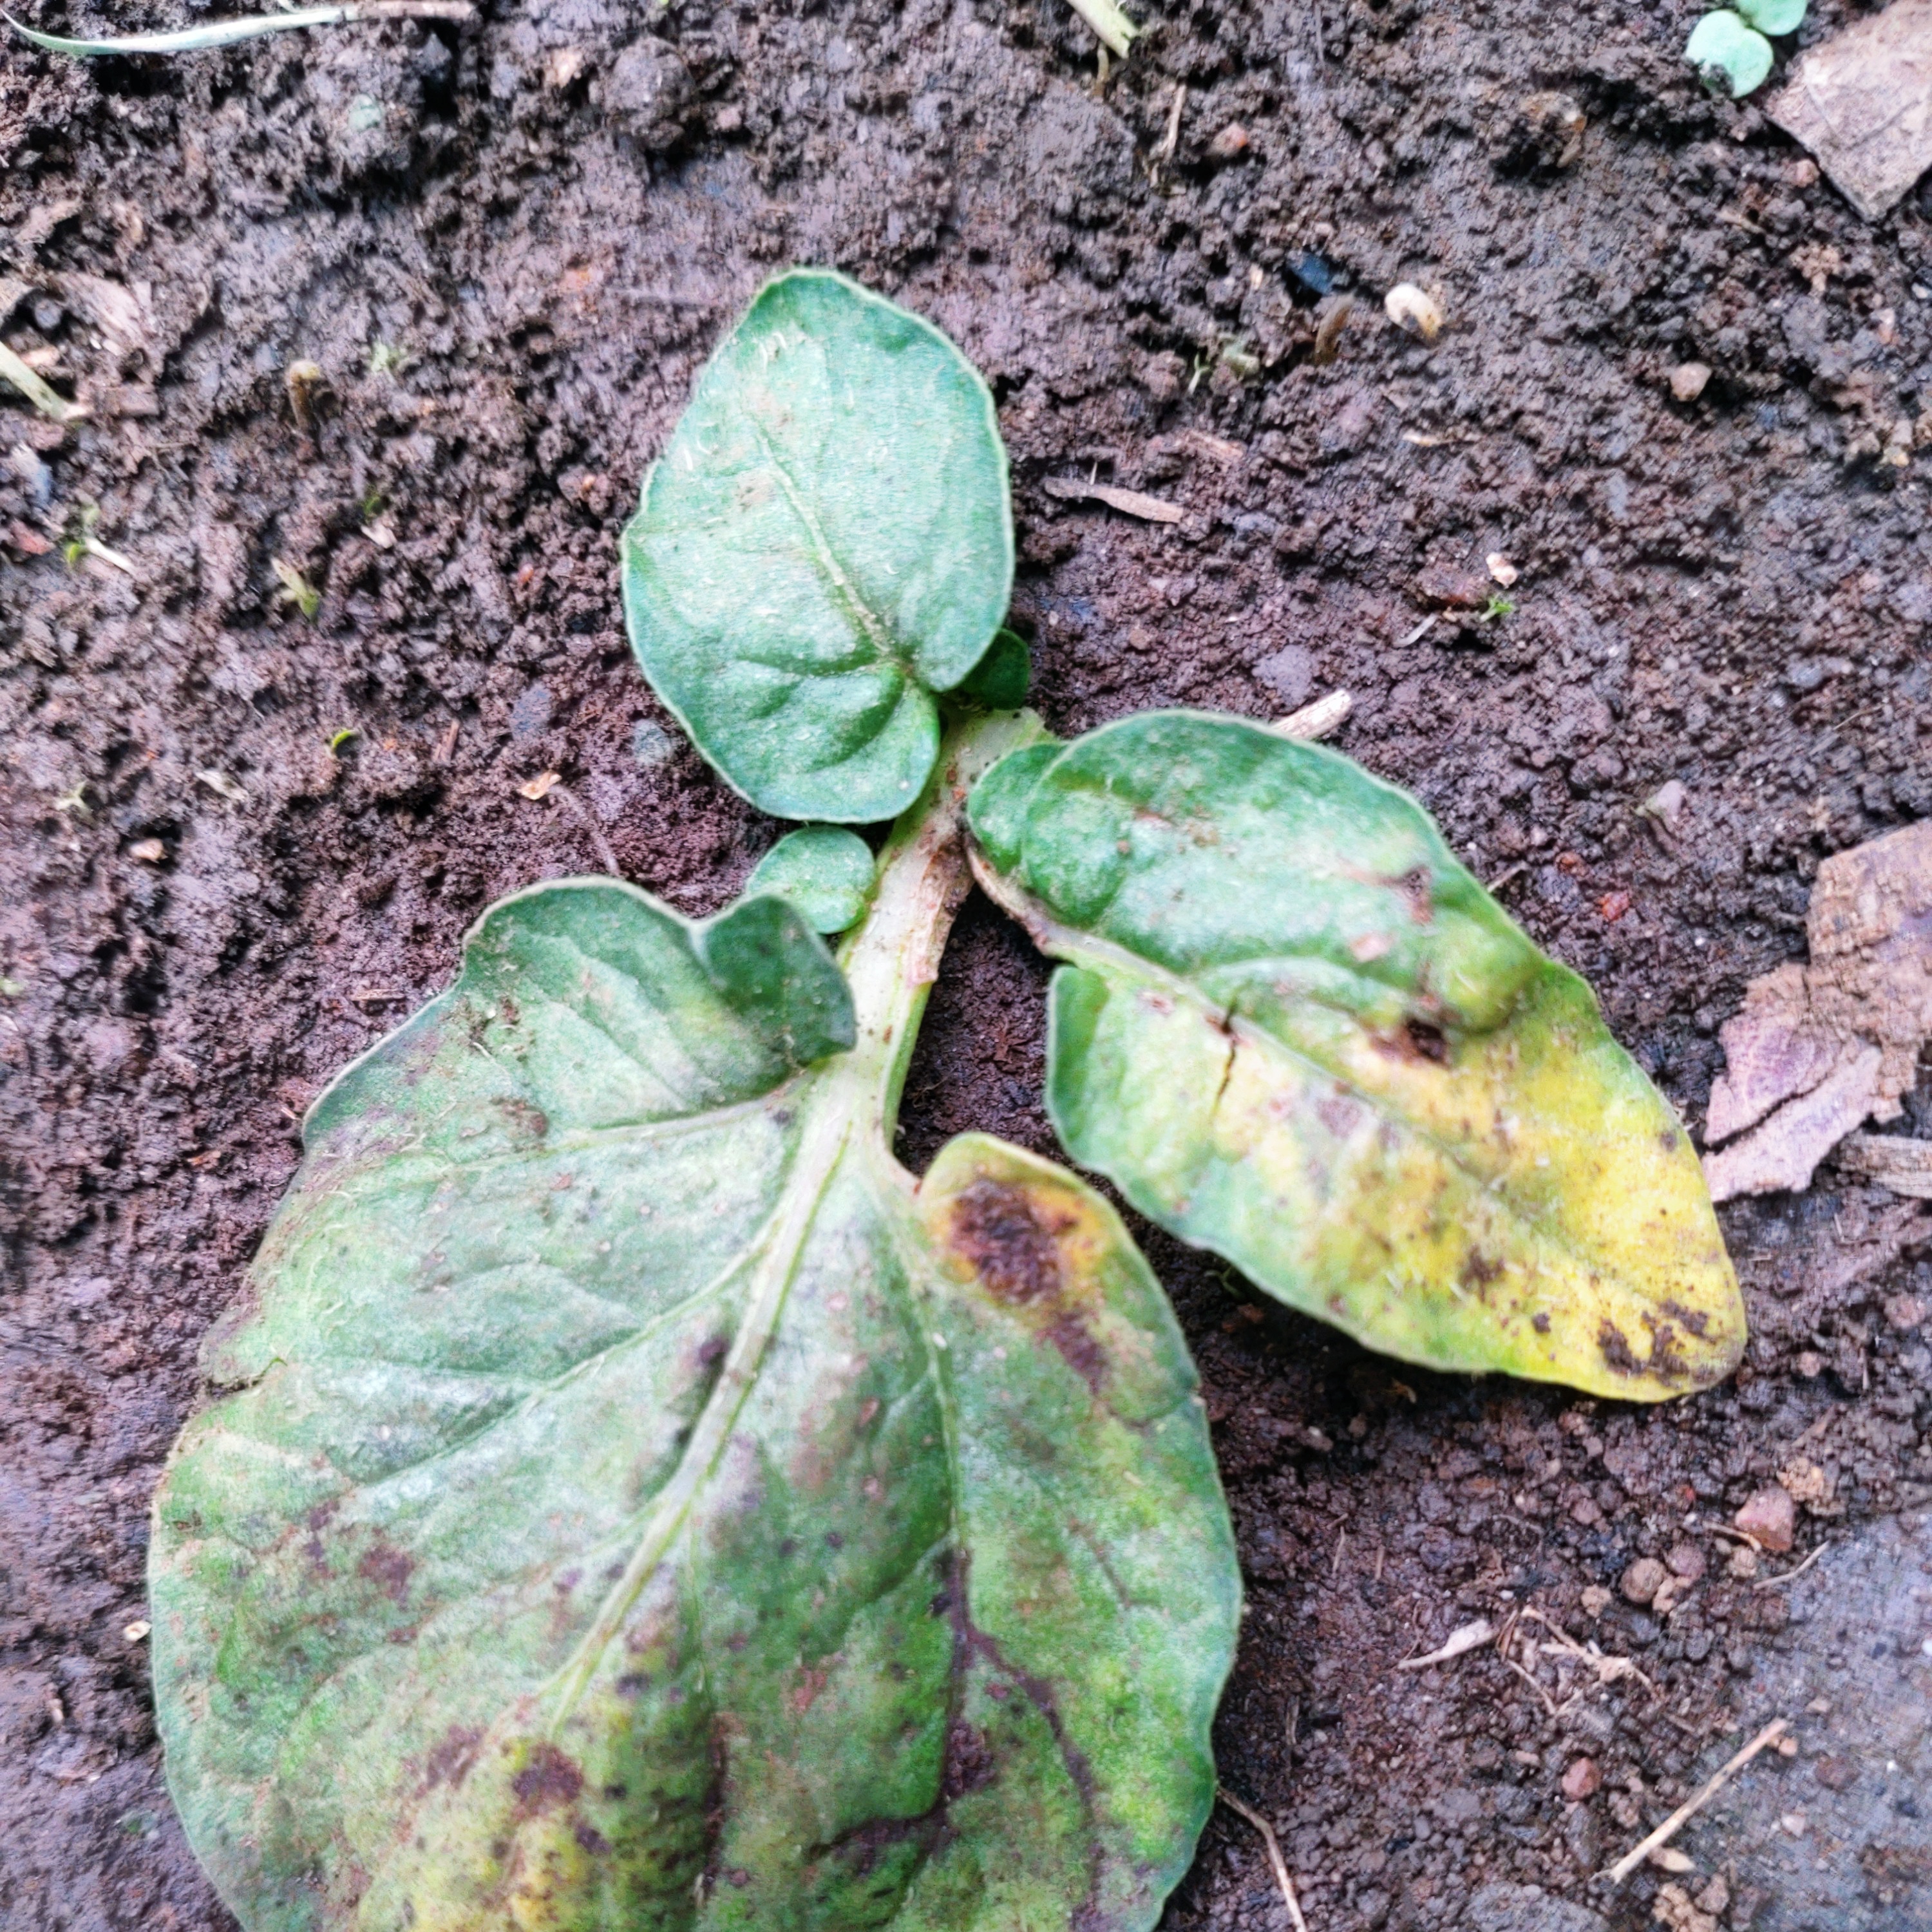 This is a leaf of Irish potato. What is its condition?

late blight
